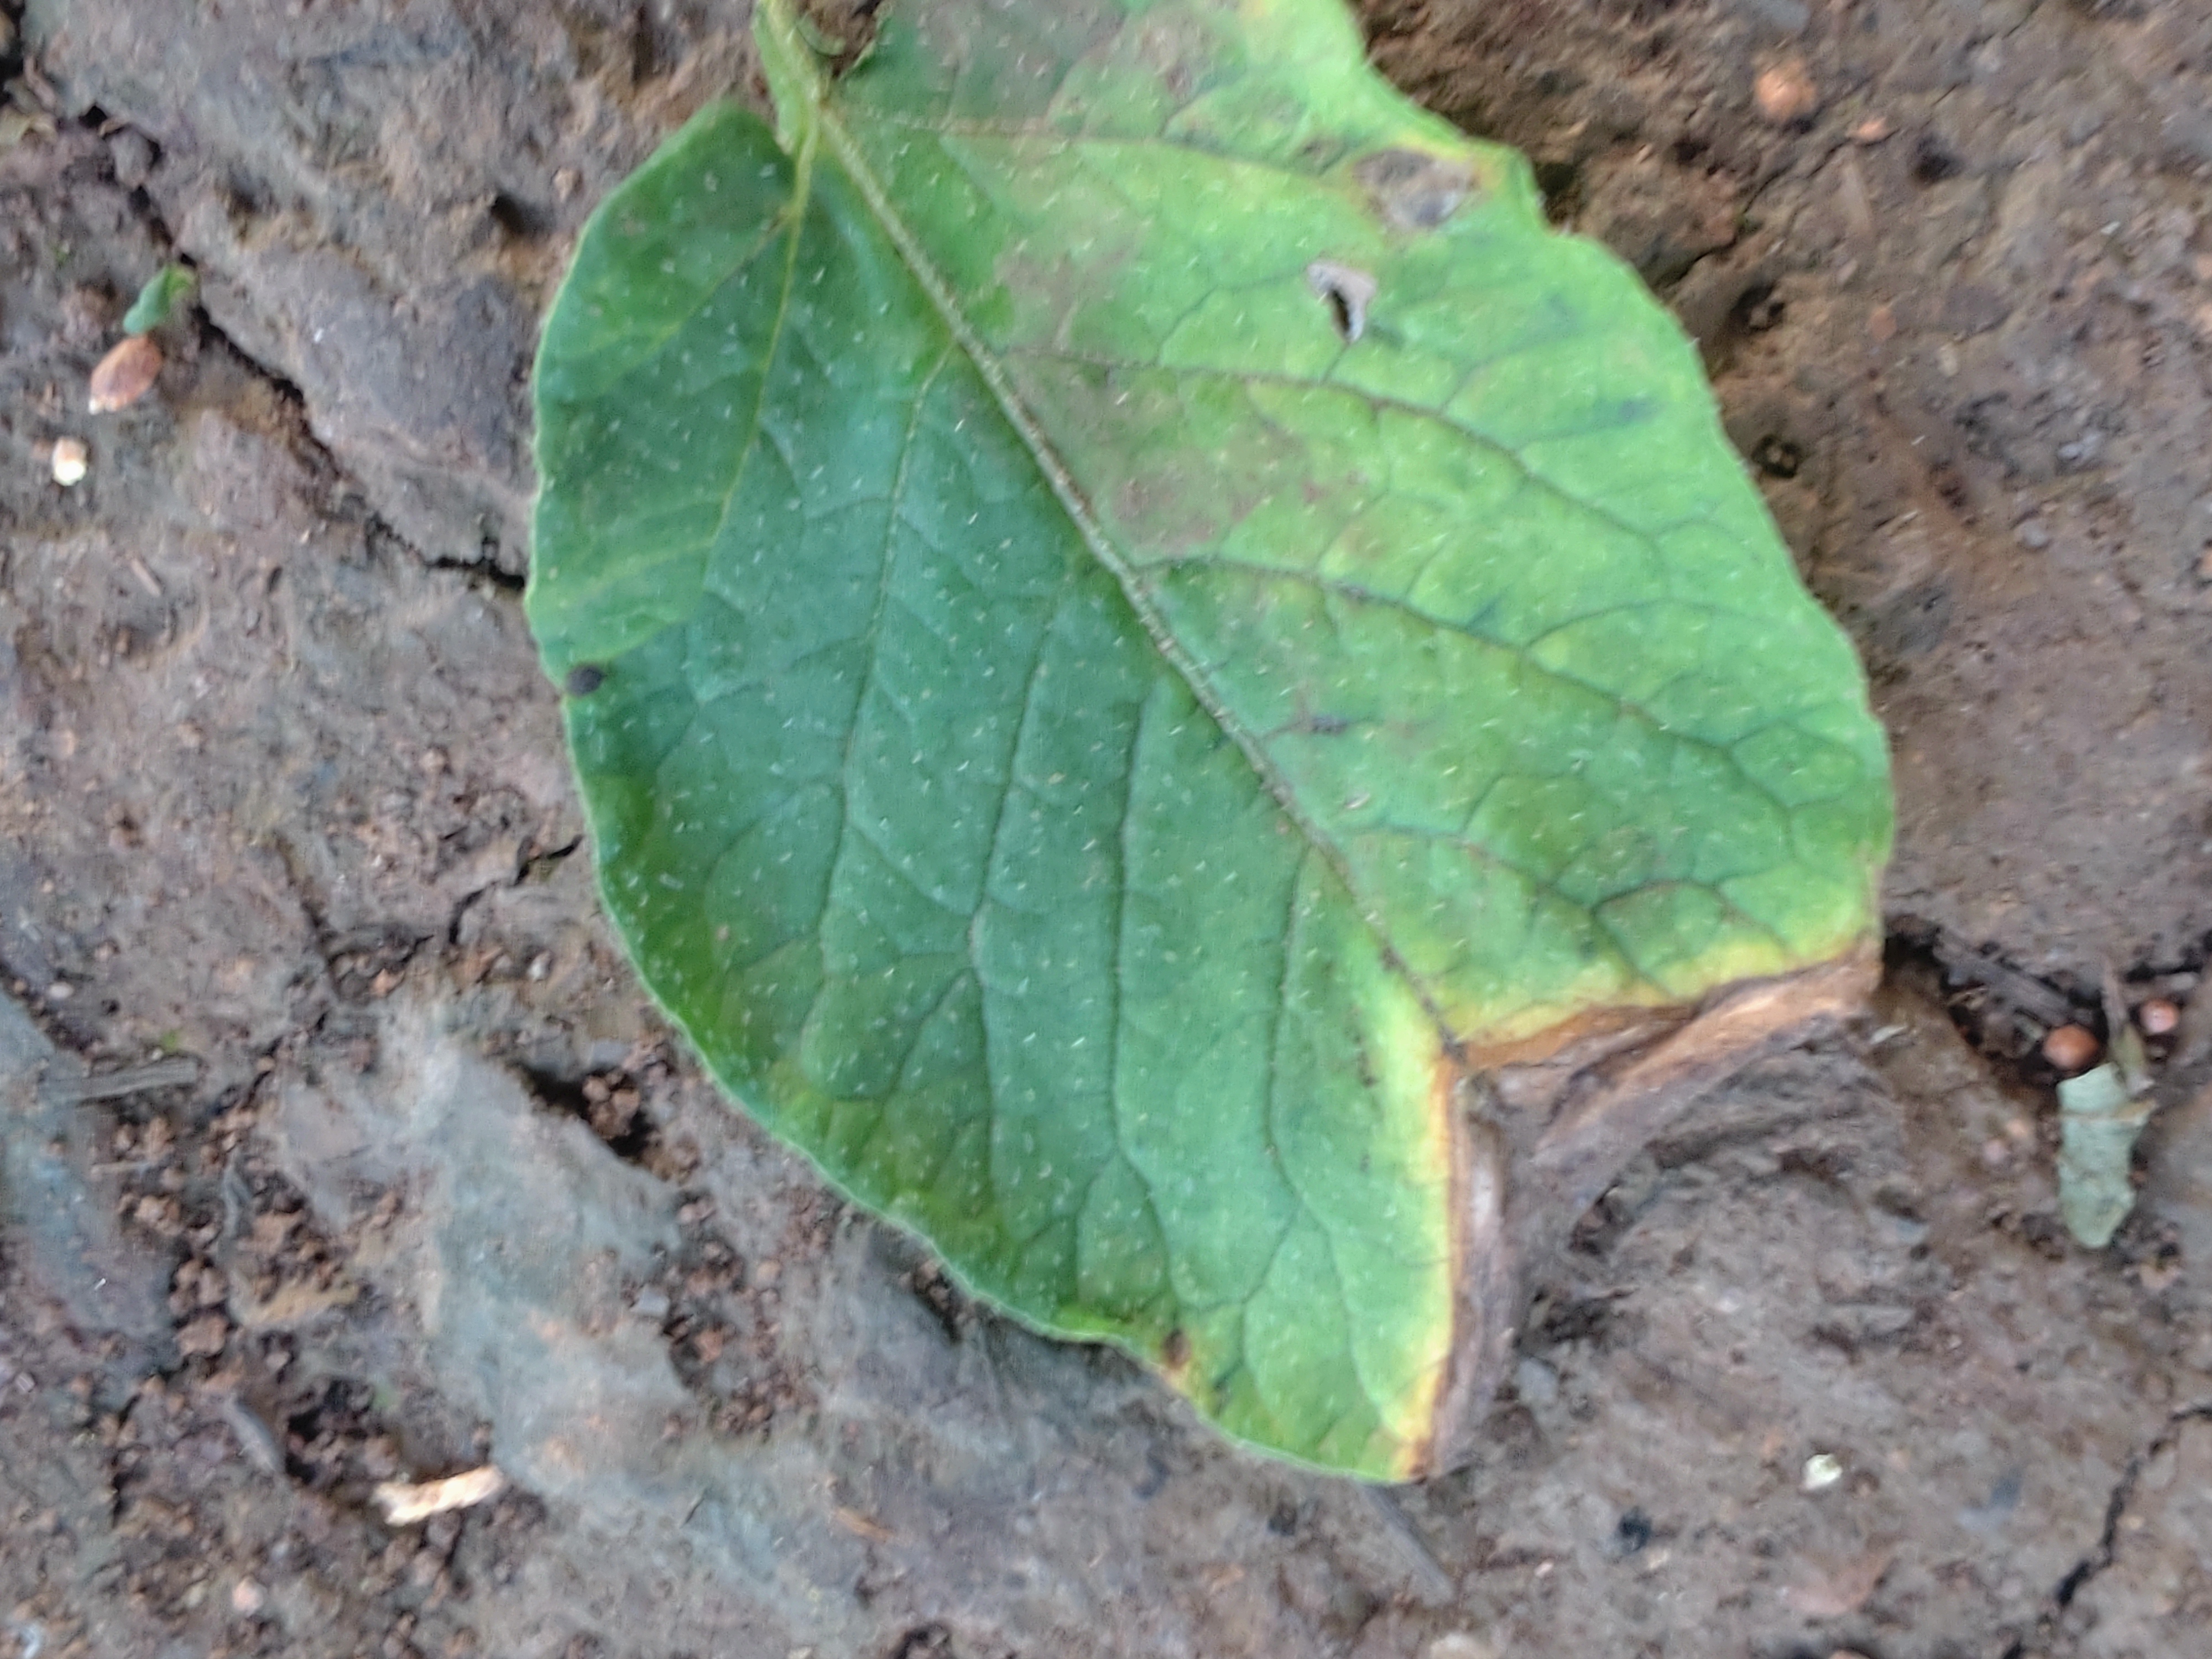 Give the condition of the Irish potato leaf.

early blight
